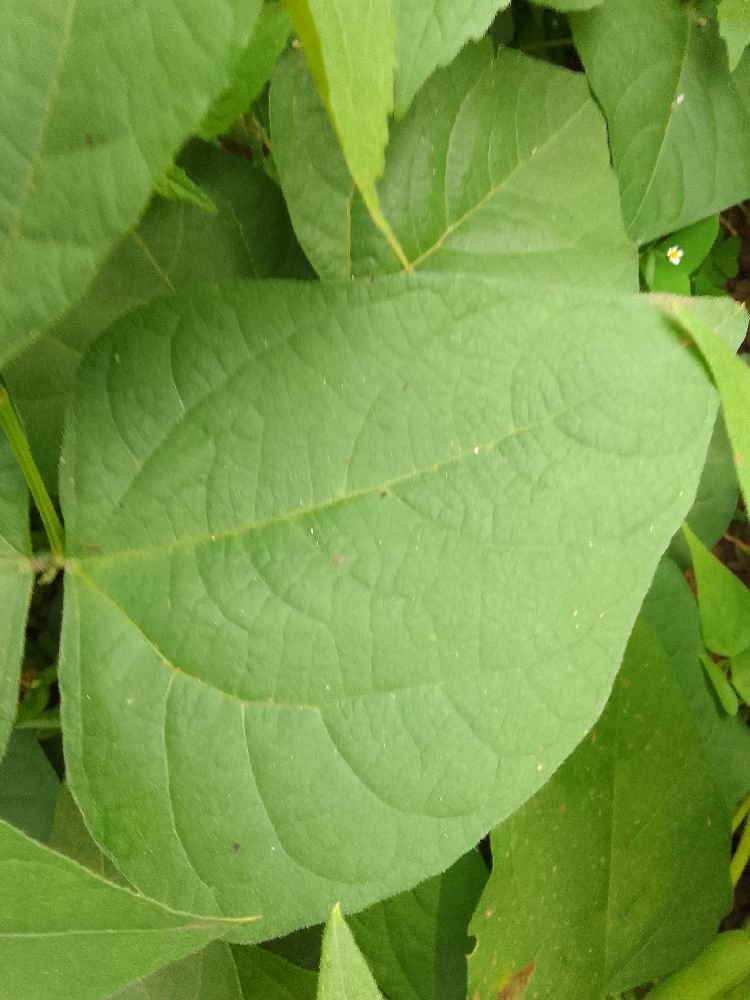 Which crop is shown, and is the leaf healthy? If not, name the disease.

common bean, healthy
